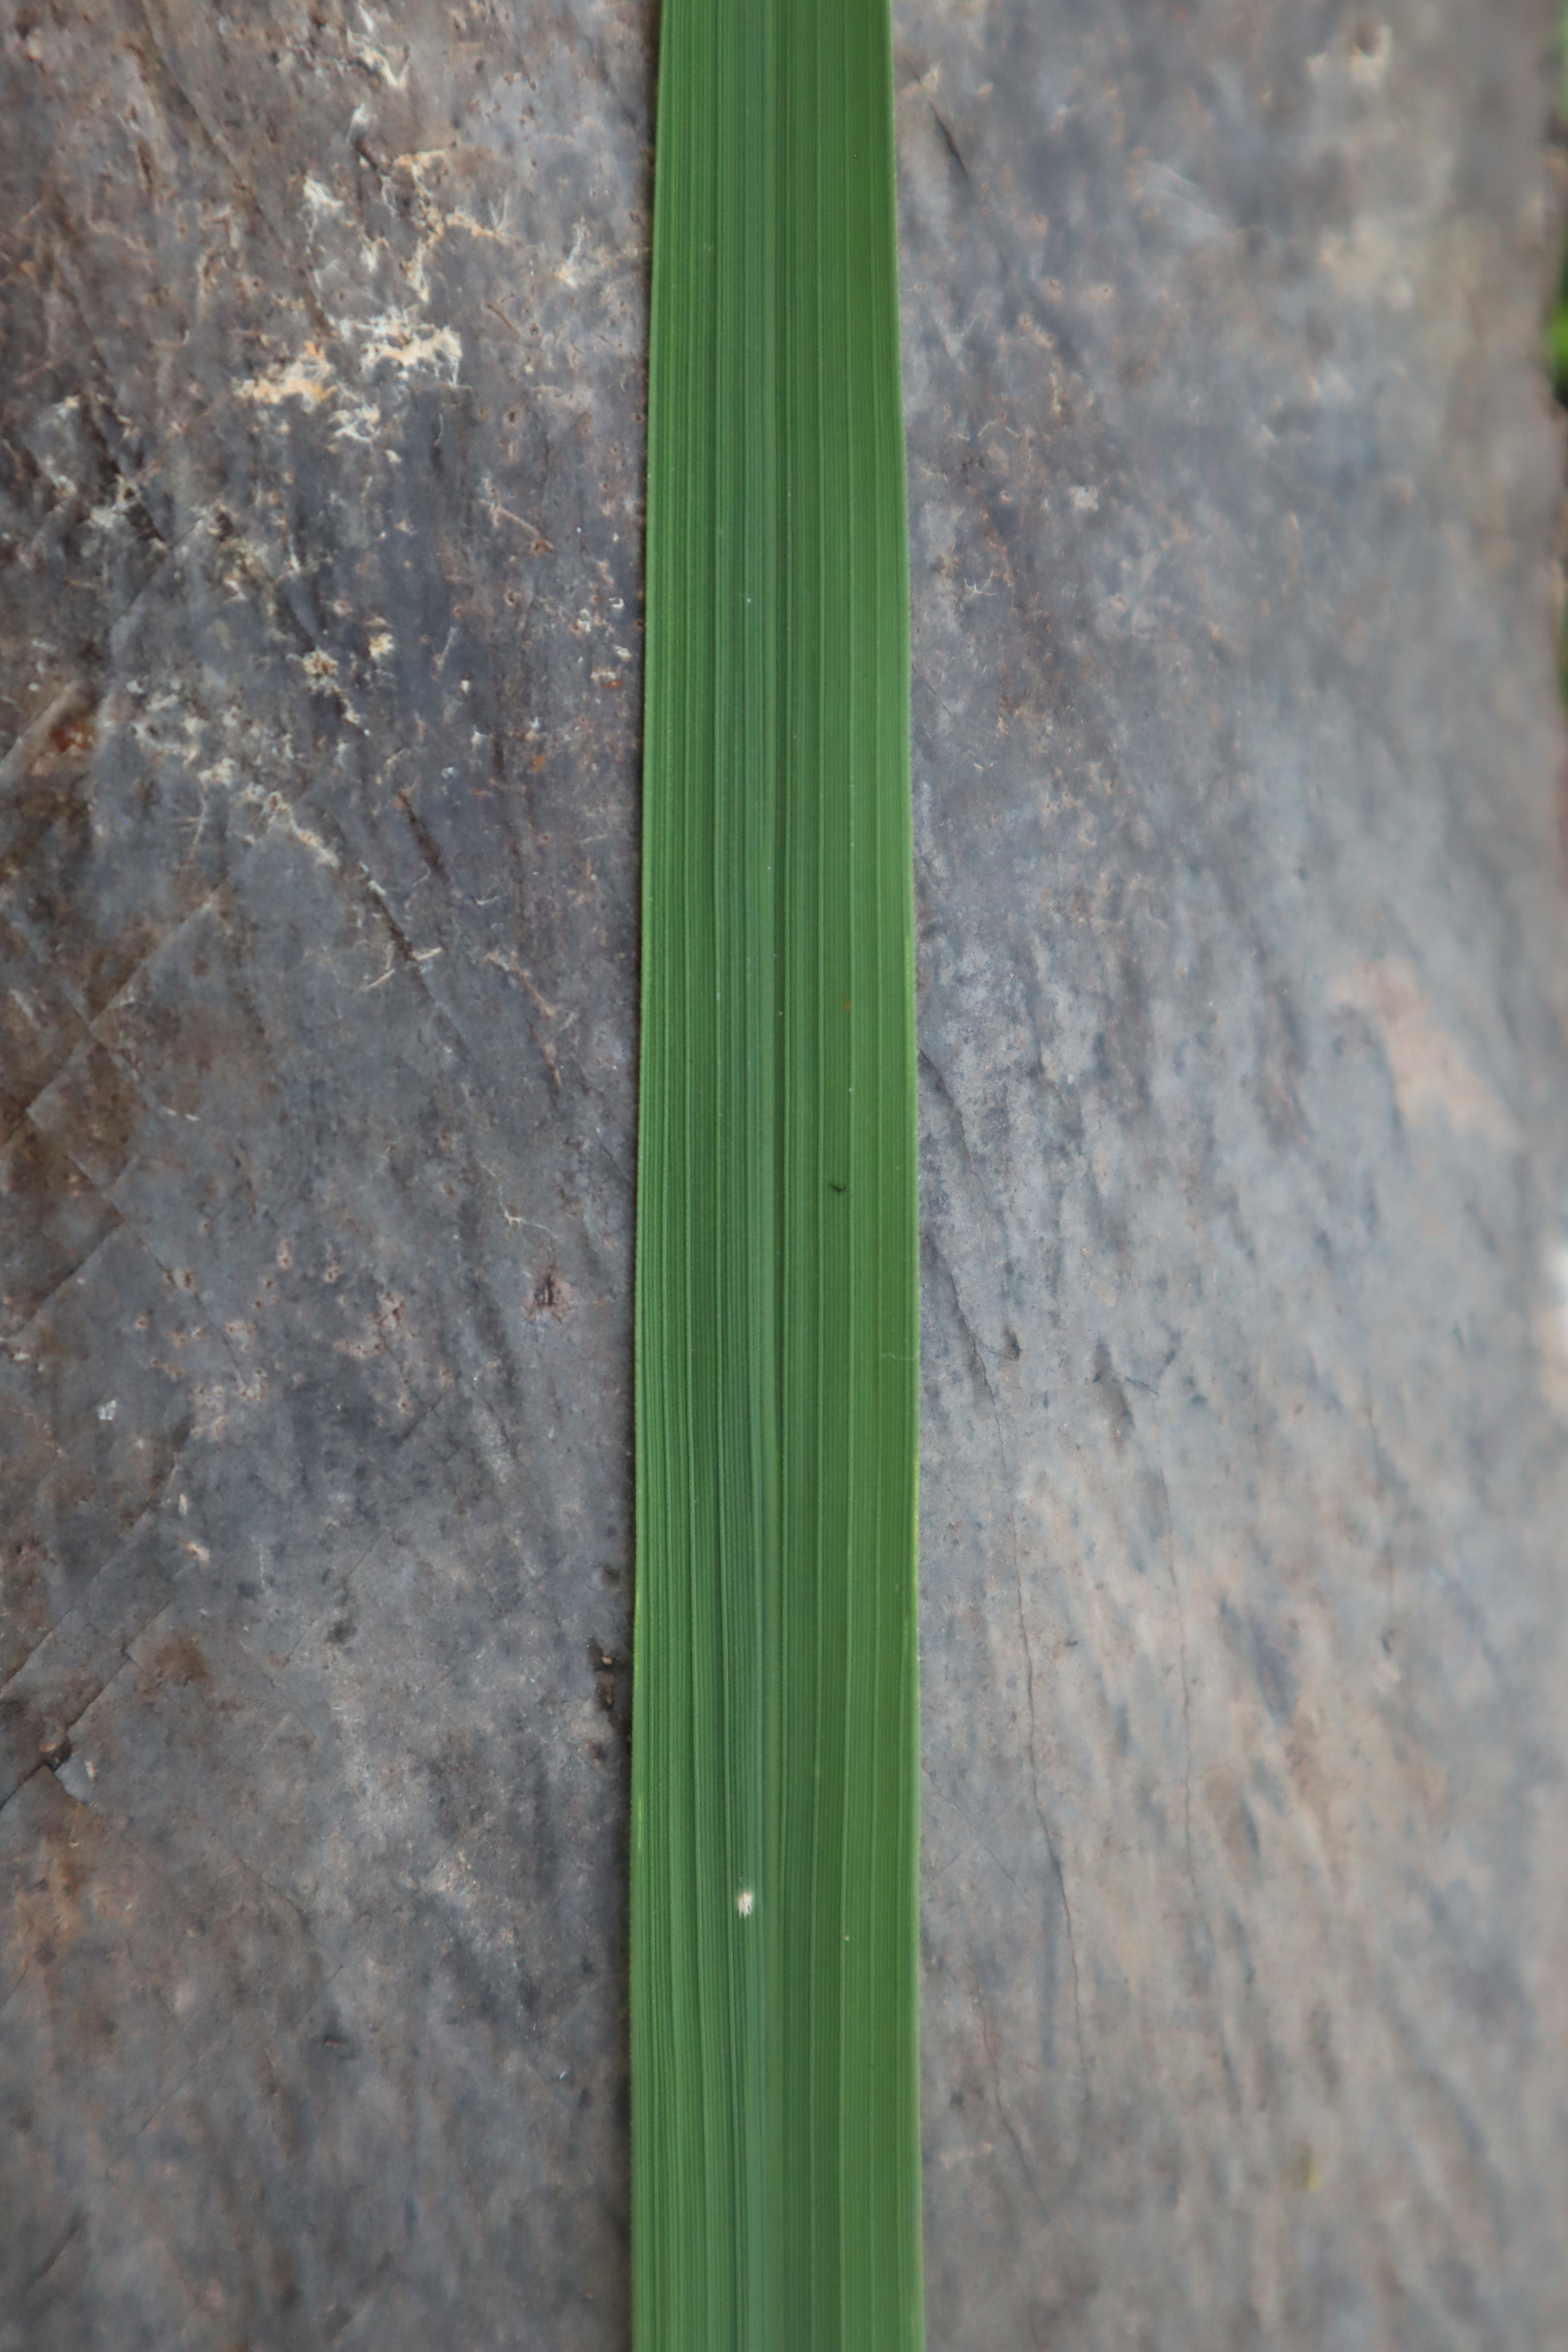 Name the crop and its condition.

rice, healthy leaves
